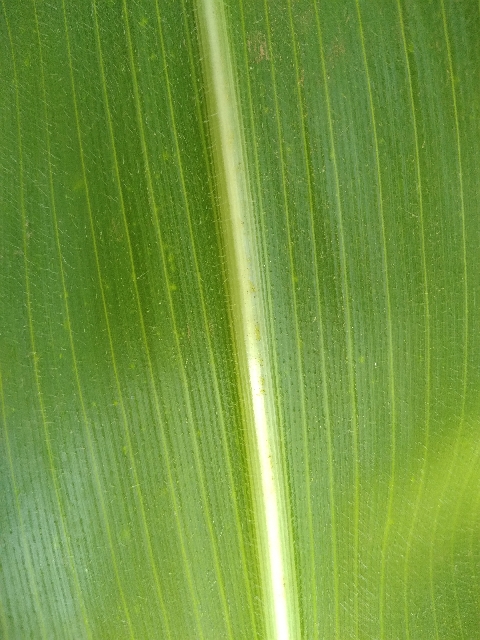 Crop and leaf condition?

maize, healthy
